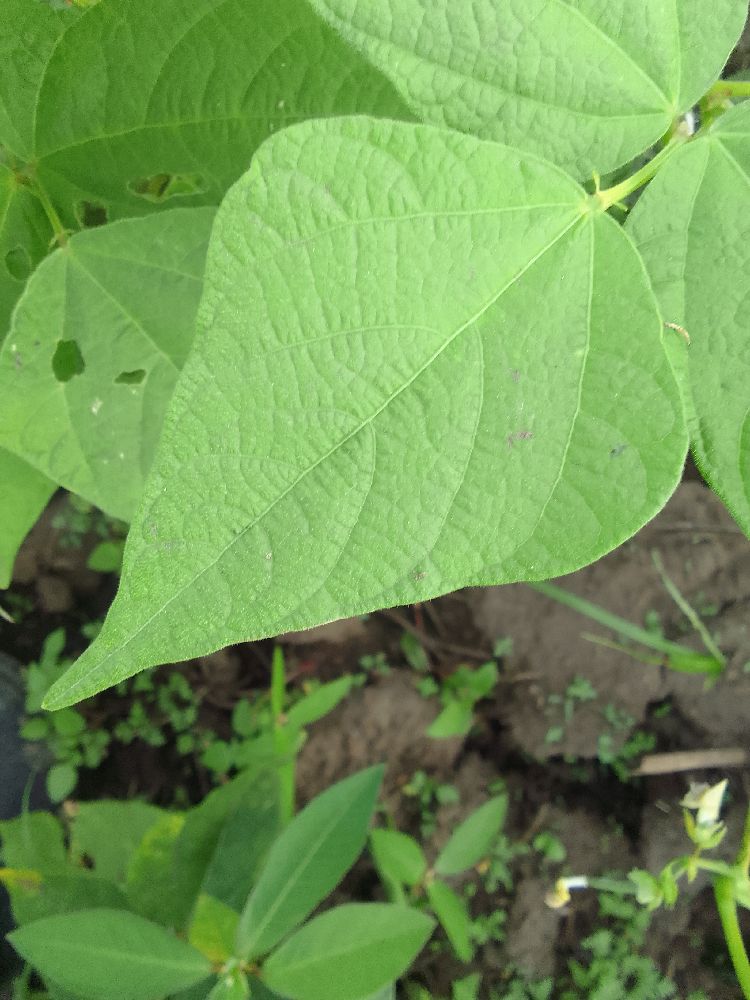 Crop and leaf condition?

common bean, healthy
